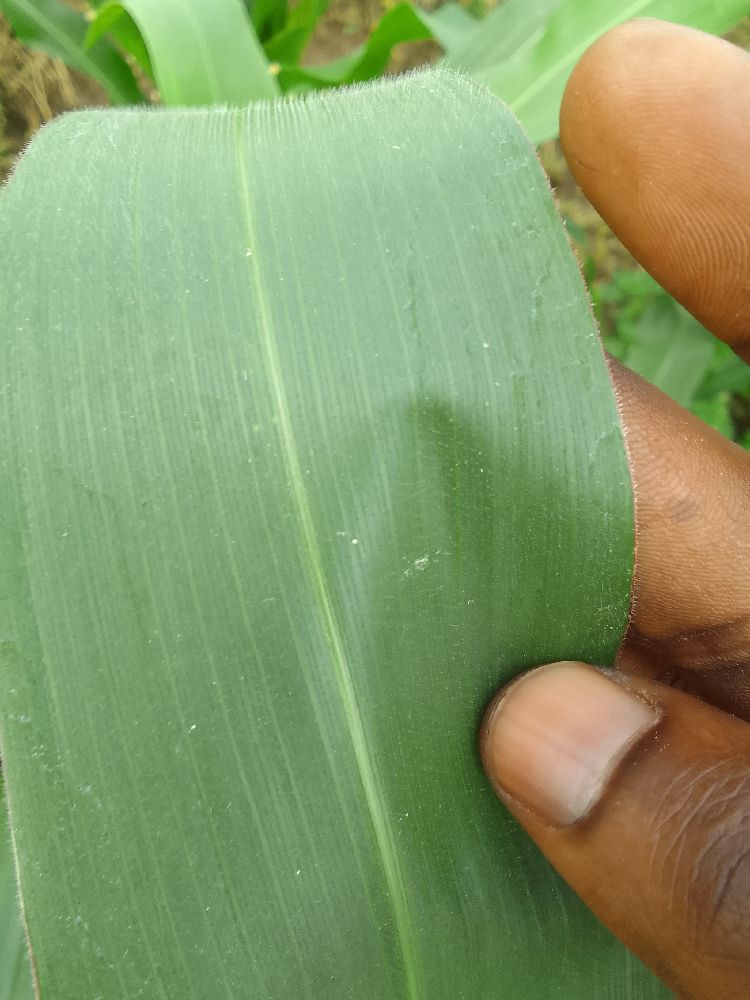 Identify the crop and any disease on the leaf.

maize, healthy
